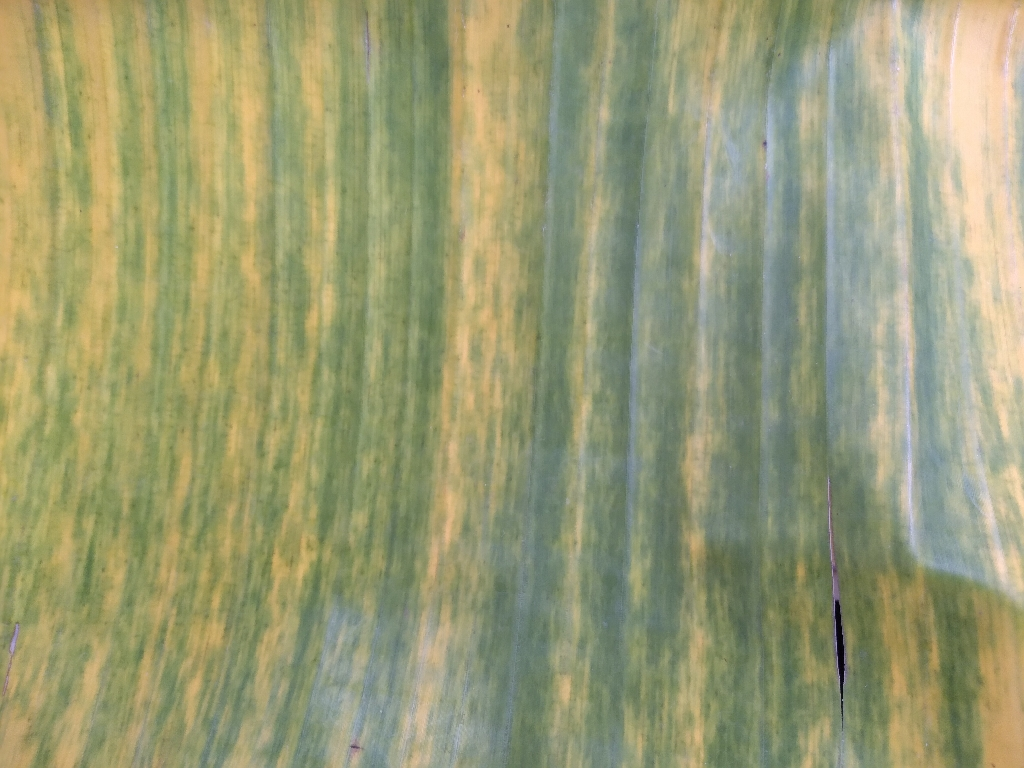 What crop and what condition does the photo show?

banana, fusarium wilt race 1
